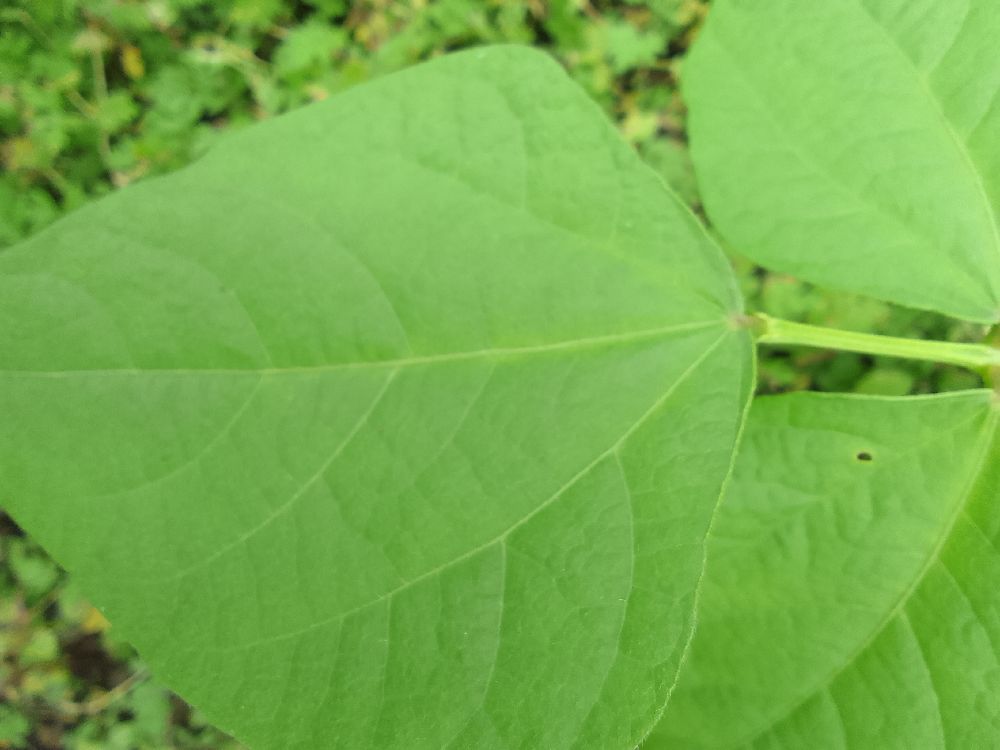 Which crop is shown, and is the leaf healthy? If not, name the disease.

common bean, healthy
